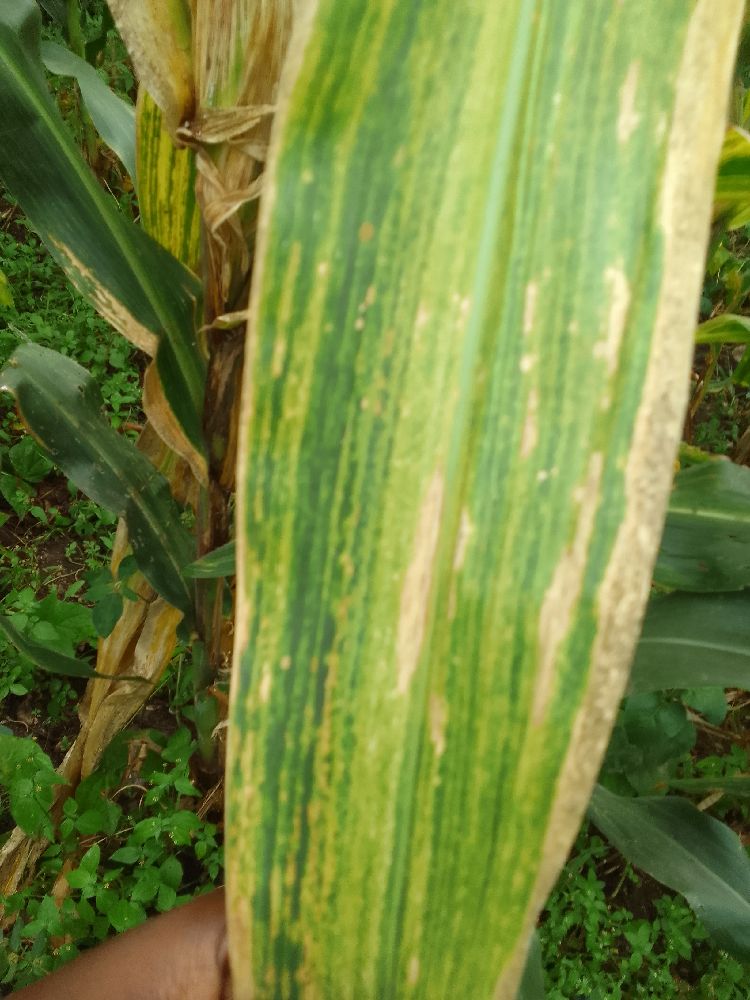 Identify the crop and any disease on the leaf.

maize, maize lethal necrosis
